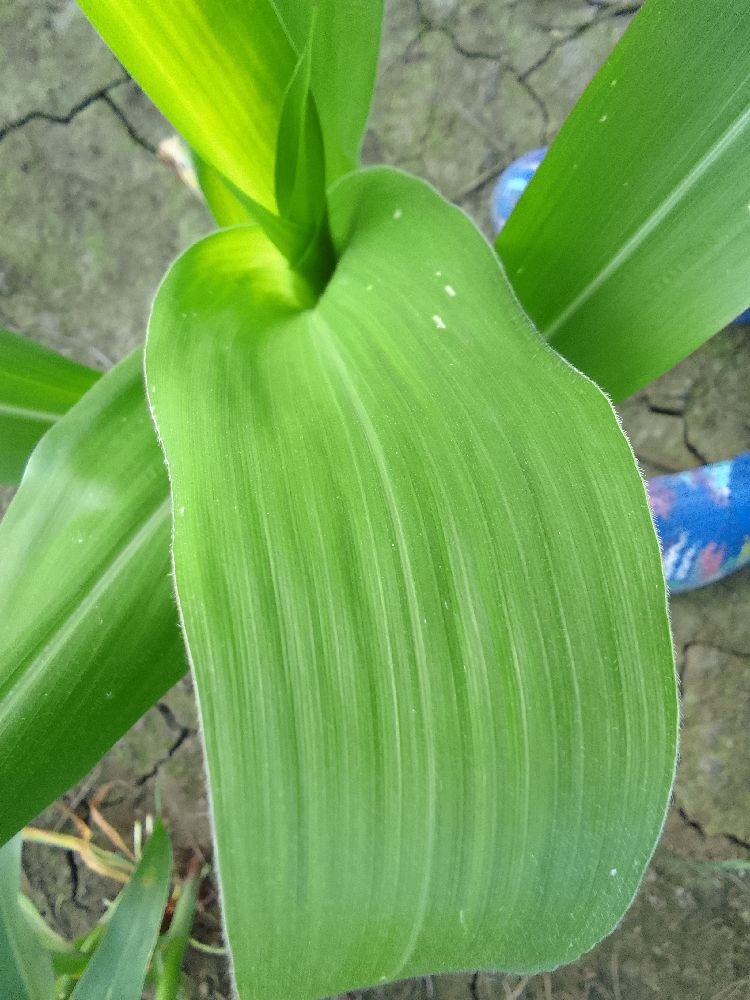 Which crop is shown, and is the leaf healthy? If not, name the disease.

maize, healthy
